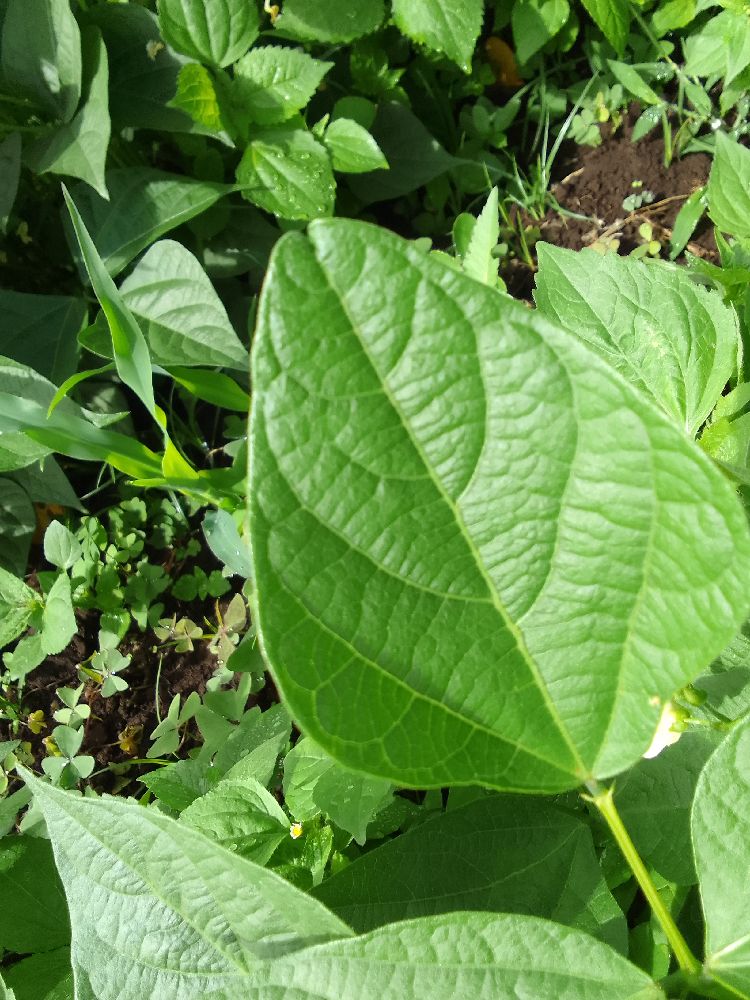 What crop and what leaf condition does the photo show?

common bean, healthy
